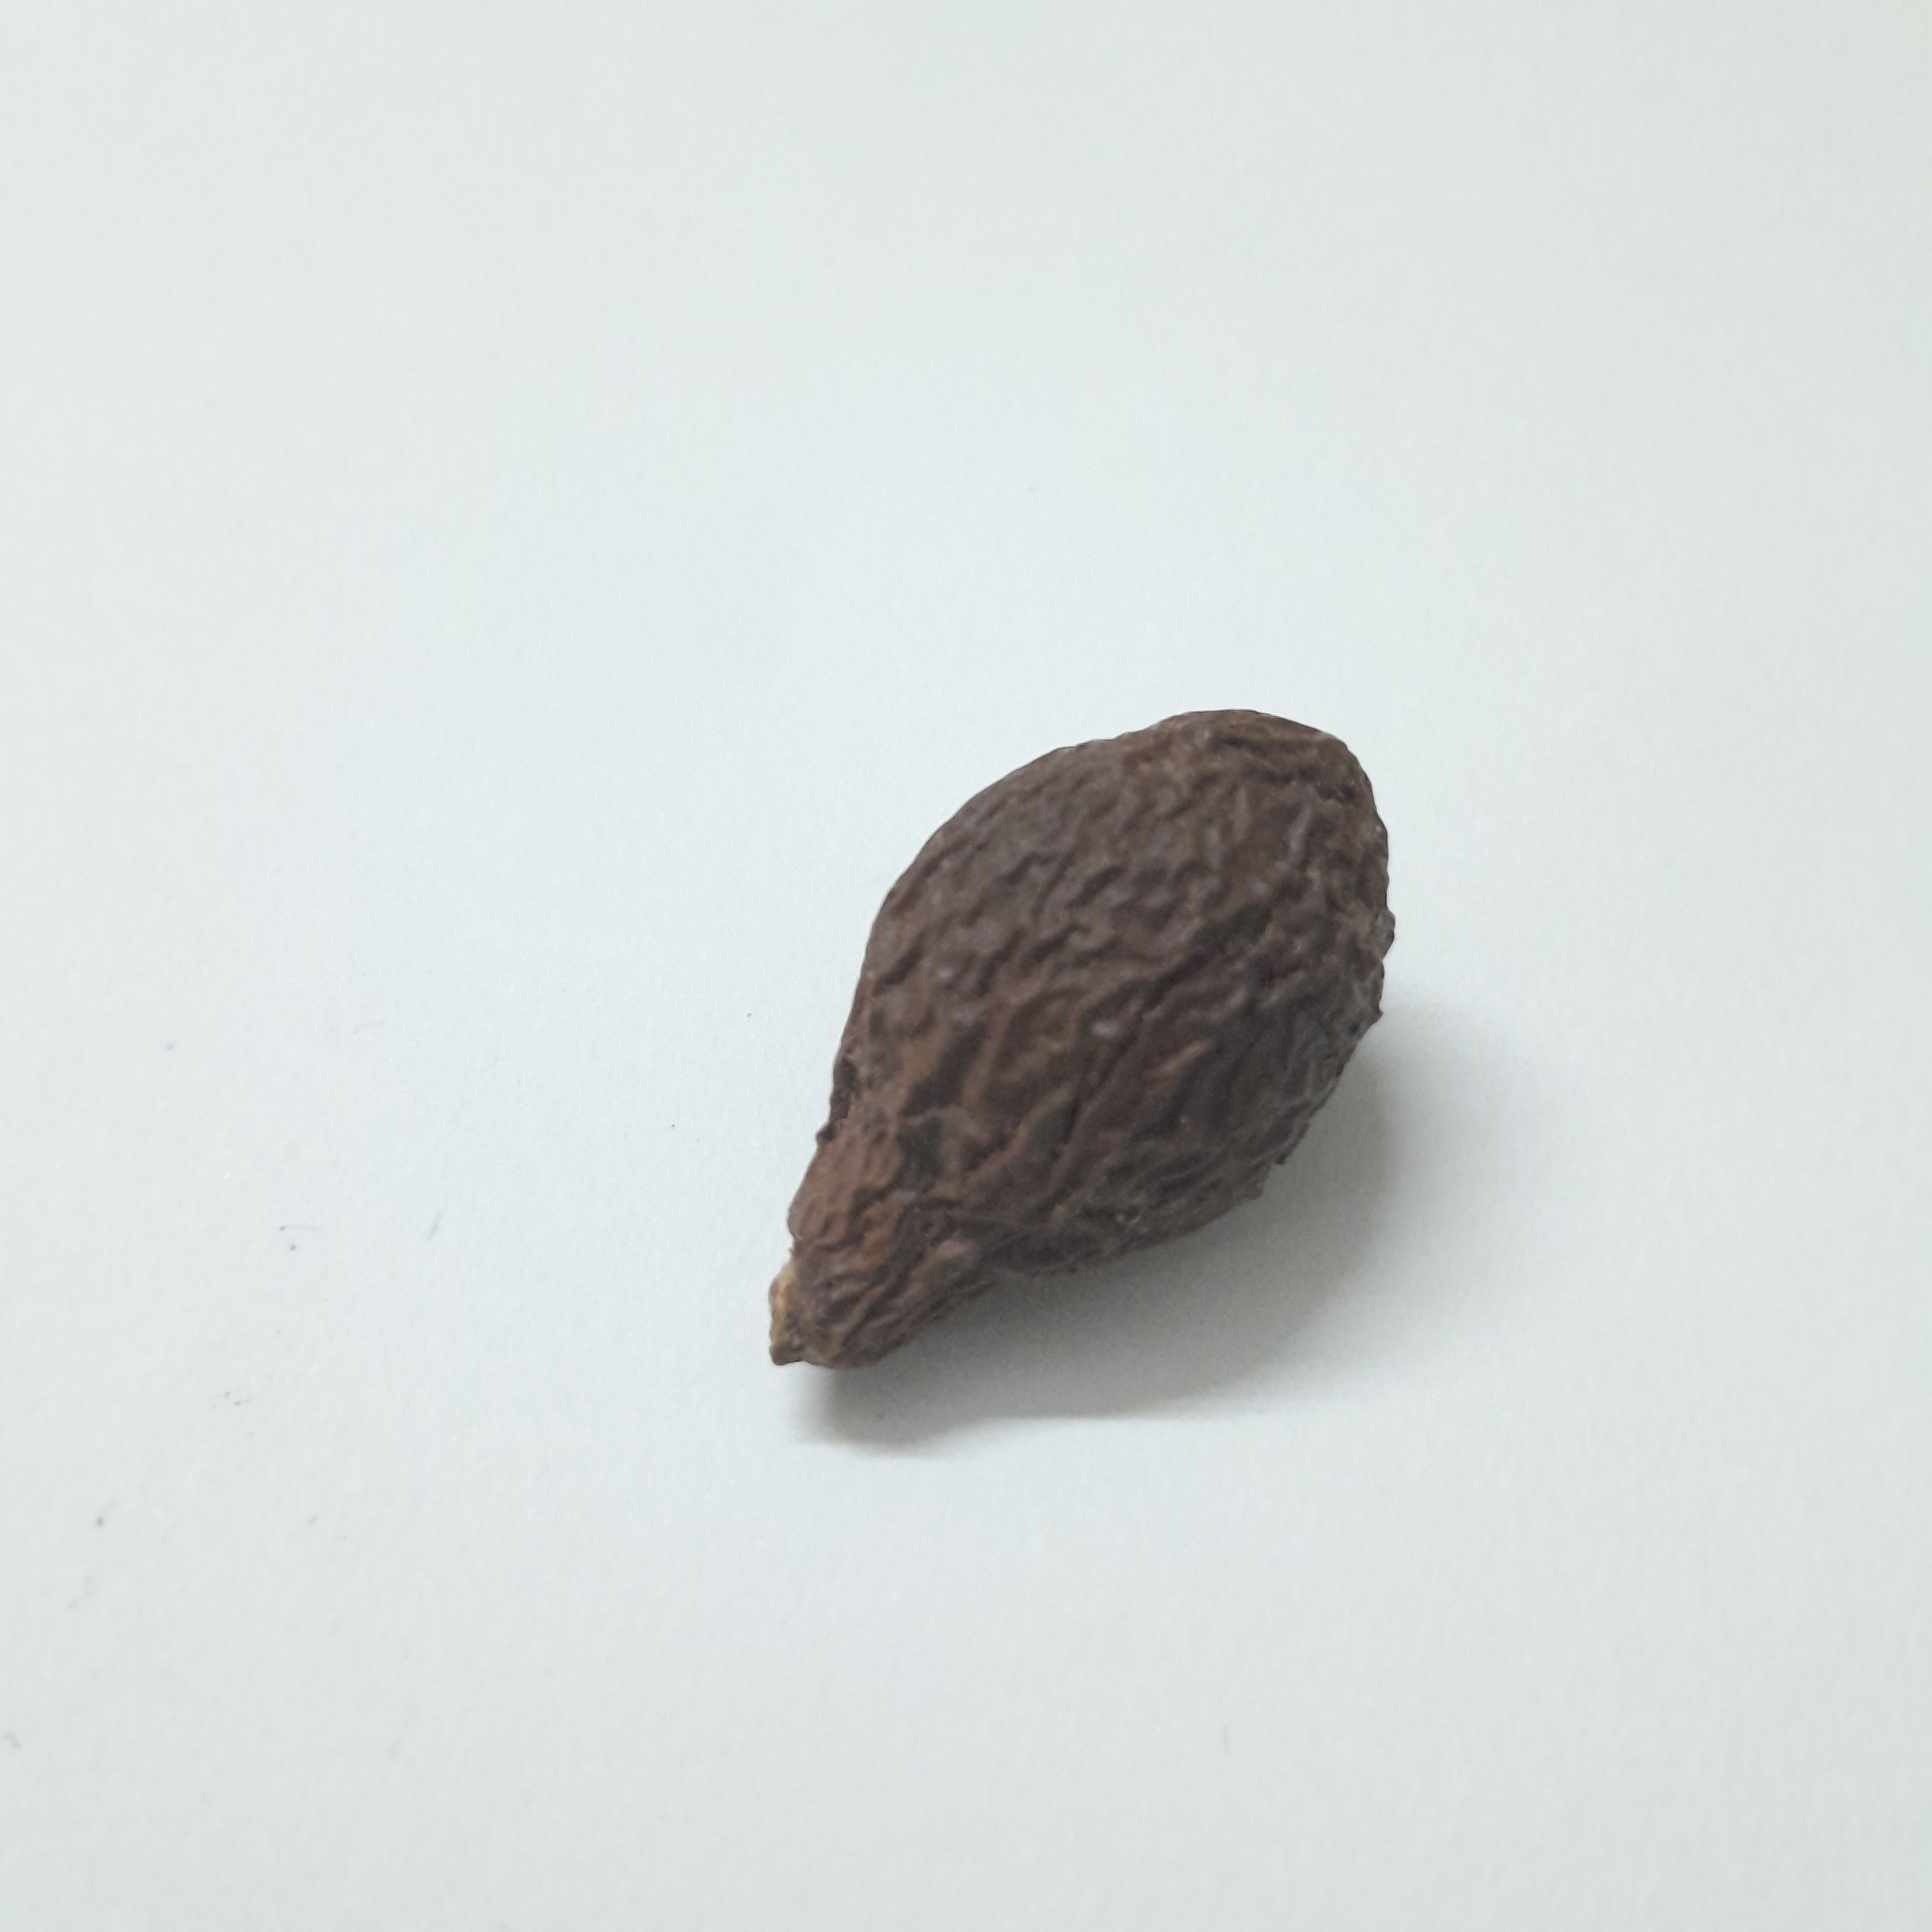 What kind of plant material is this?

niranjanphal
